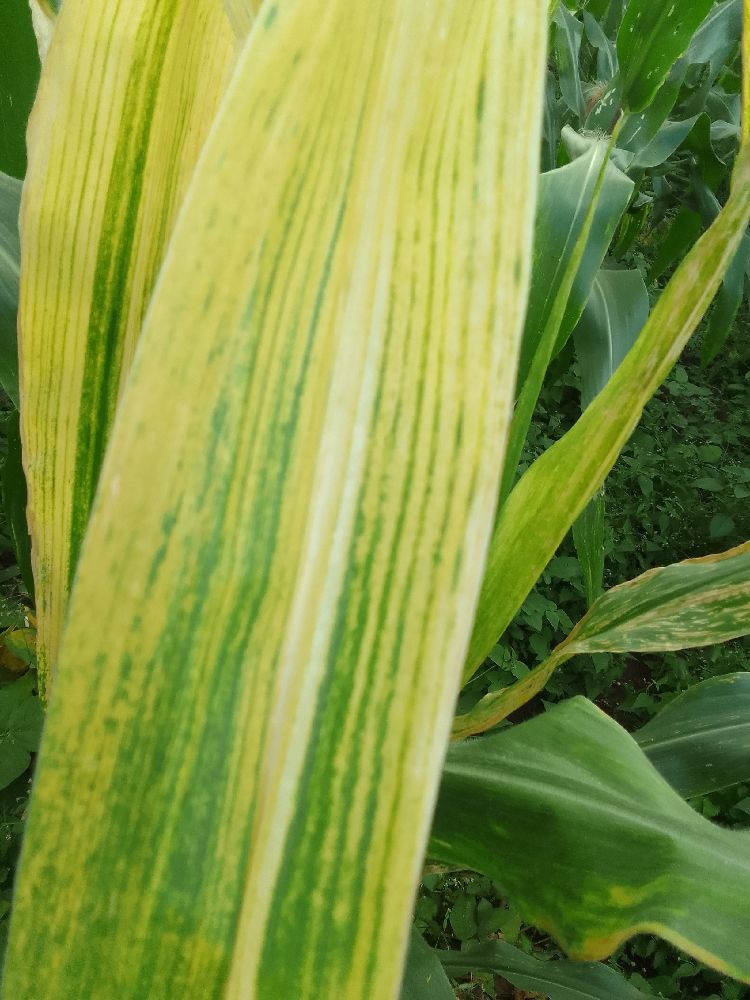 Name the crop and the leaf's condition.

maize, maize lethal necrosis
